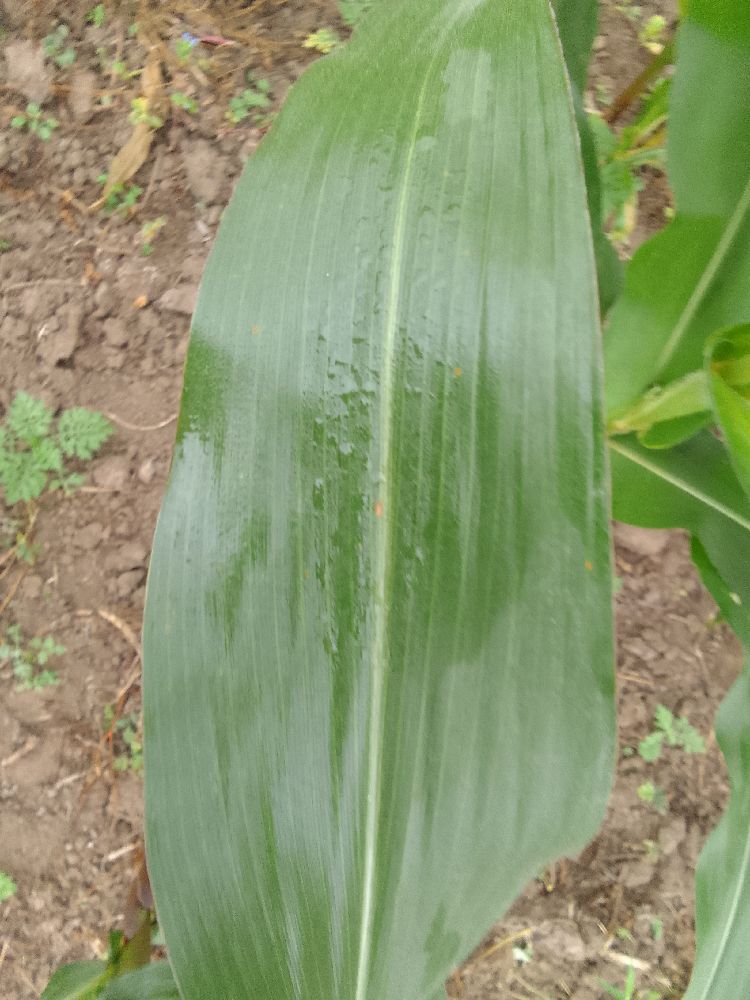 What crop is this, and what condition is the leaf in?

maize, healthy
